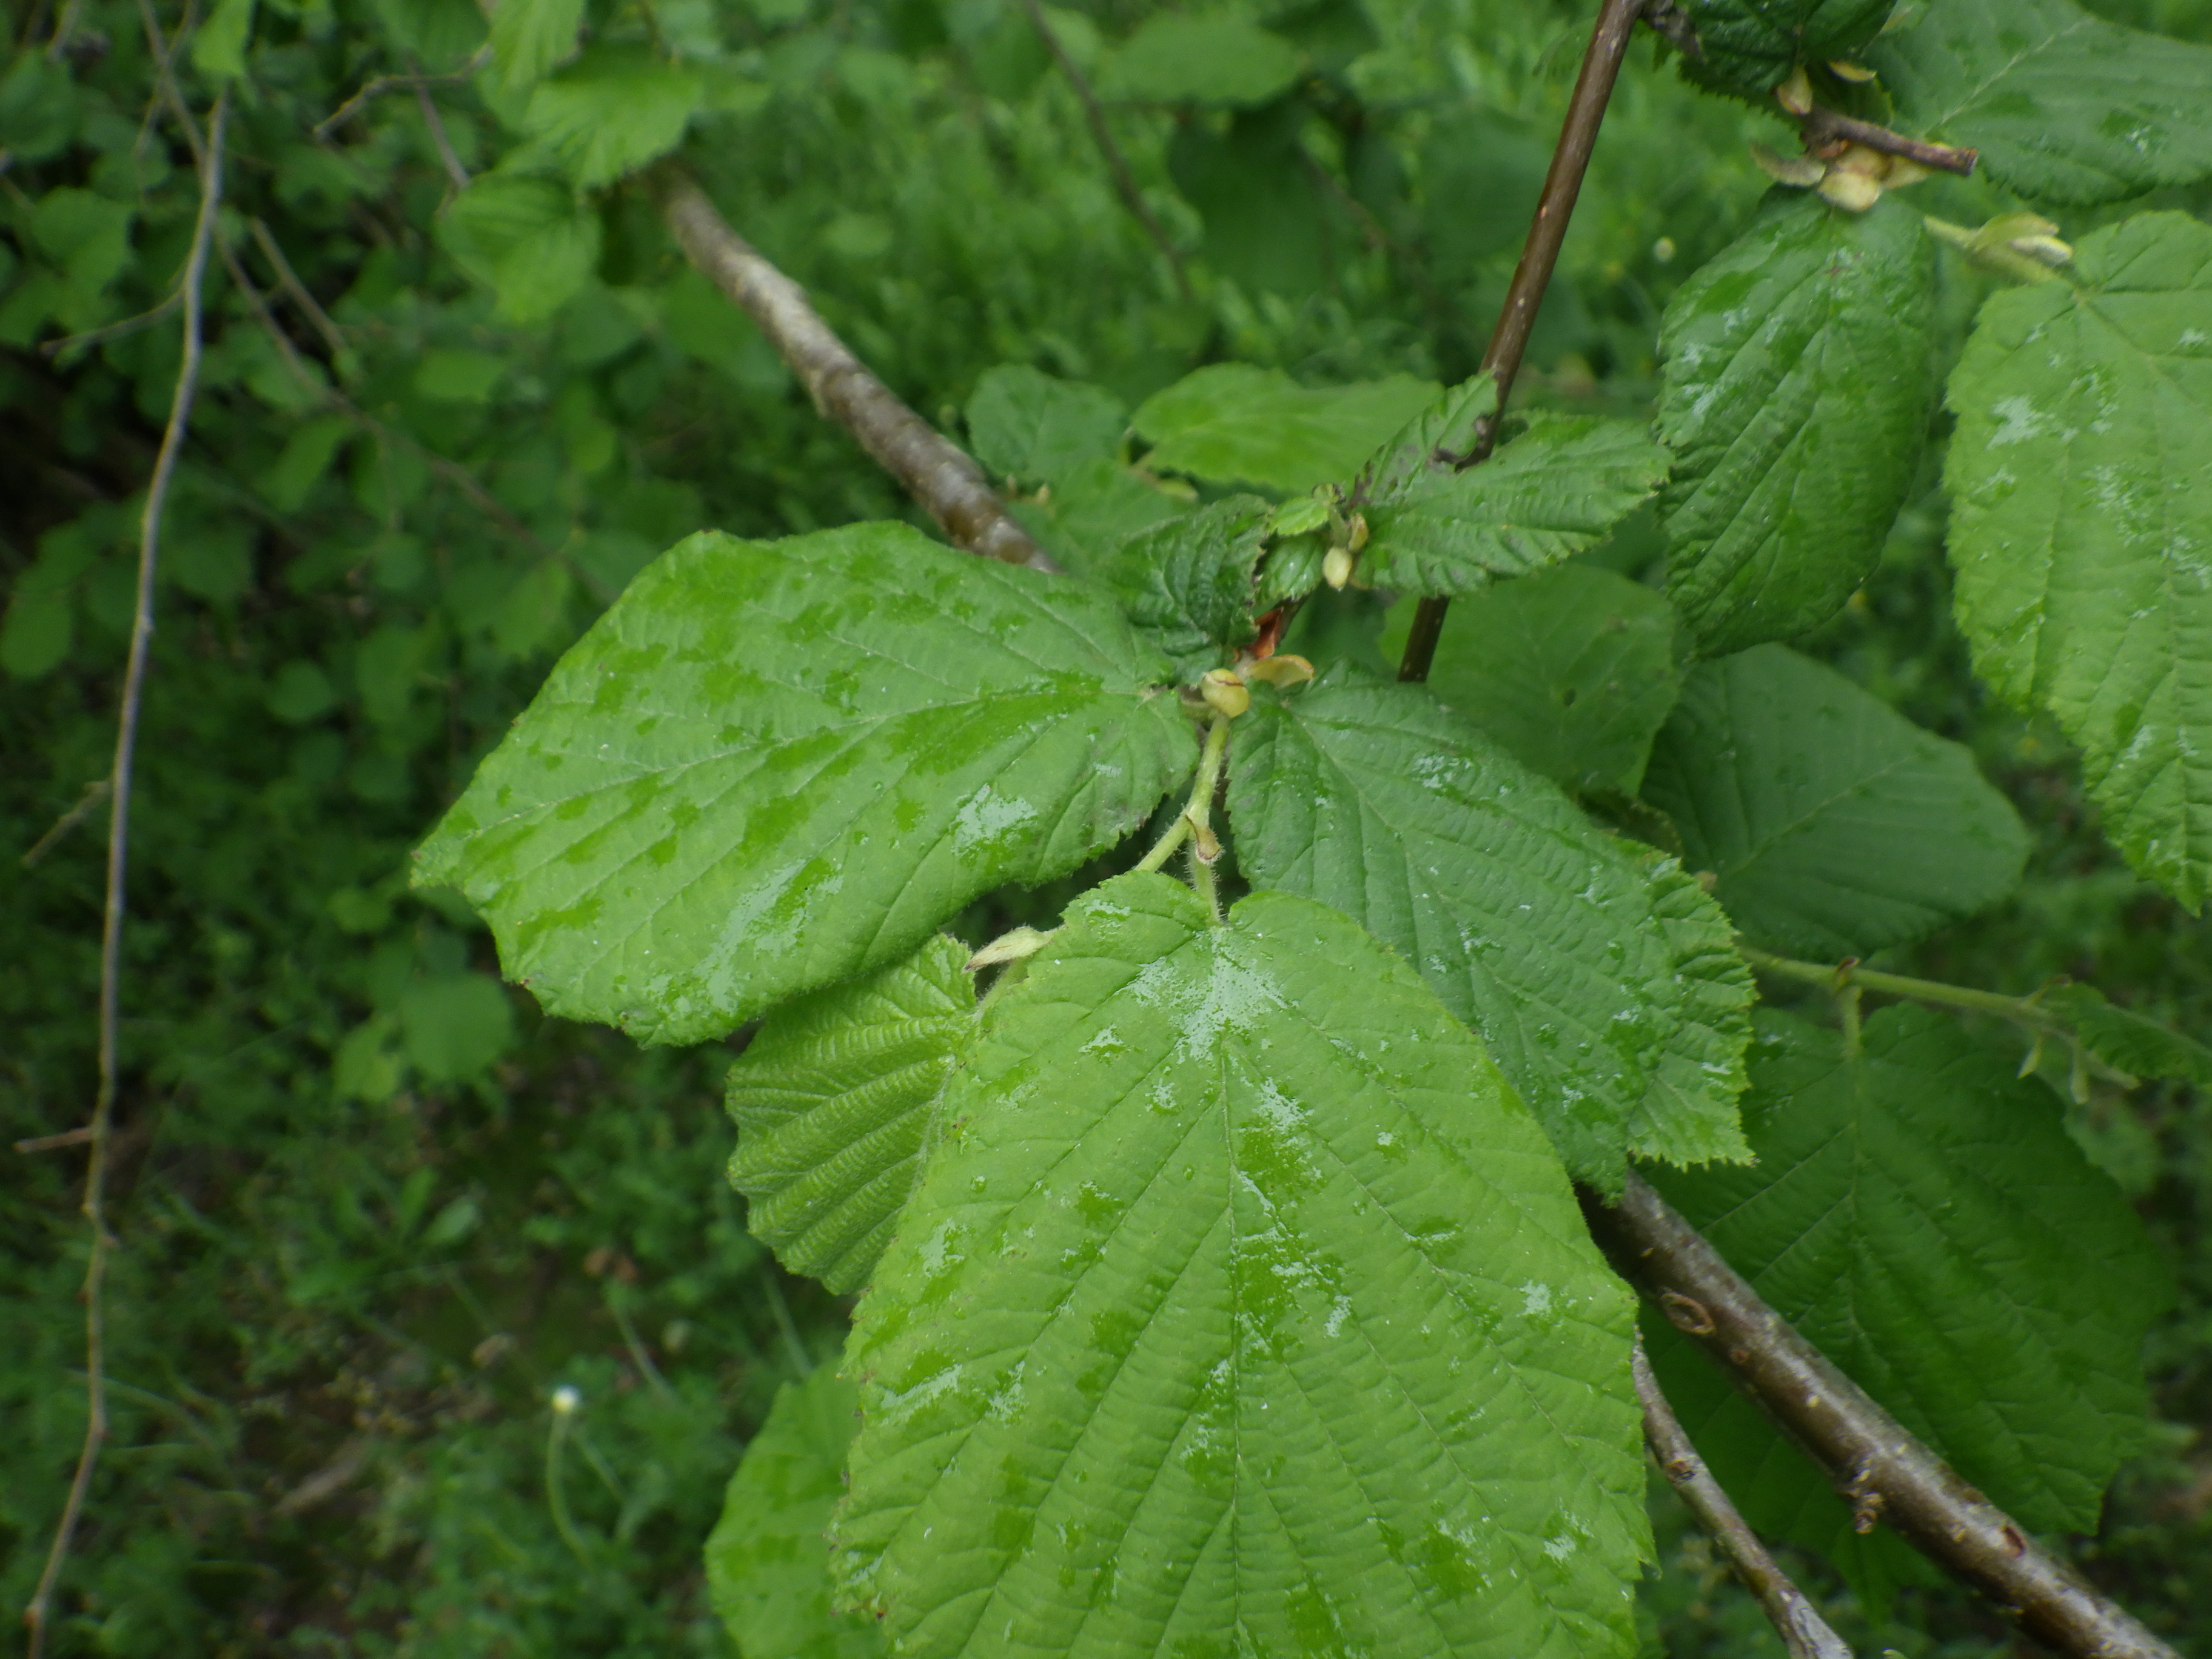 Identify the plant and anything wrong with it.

hazel, healthy
